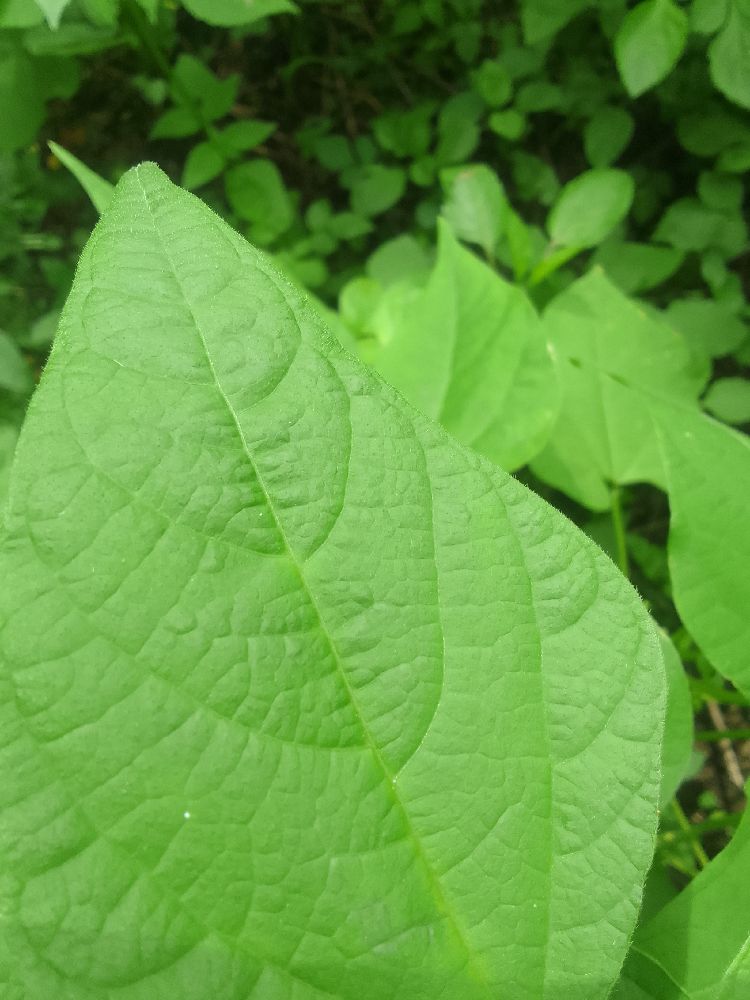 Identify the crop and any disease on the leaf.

common bean, healthy
